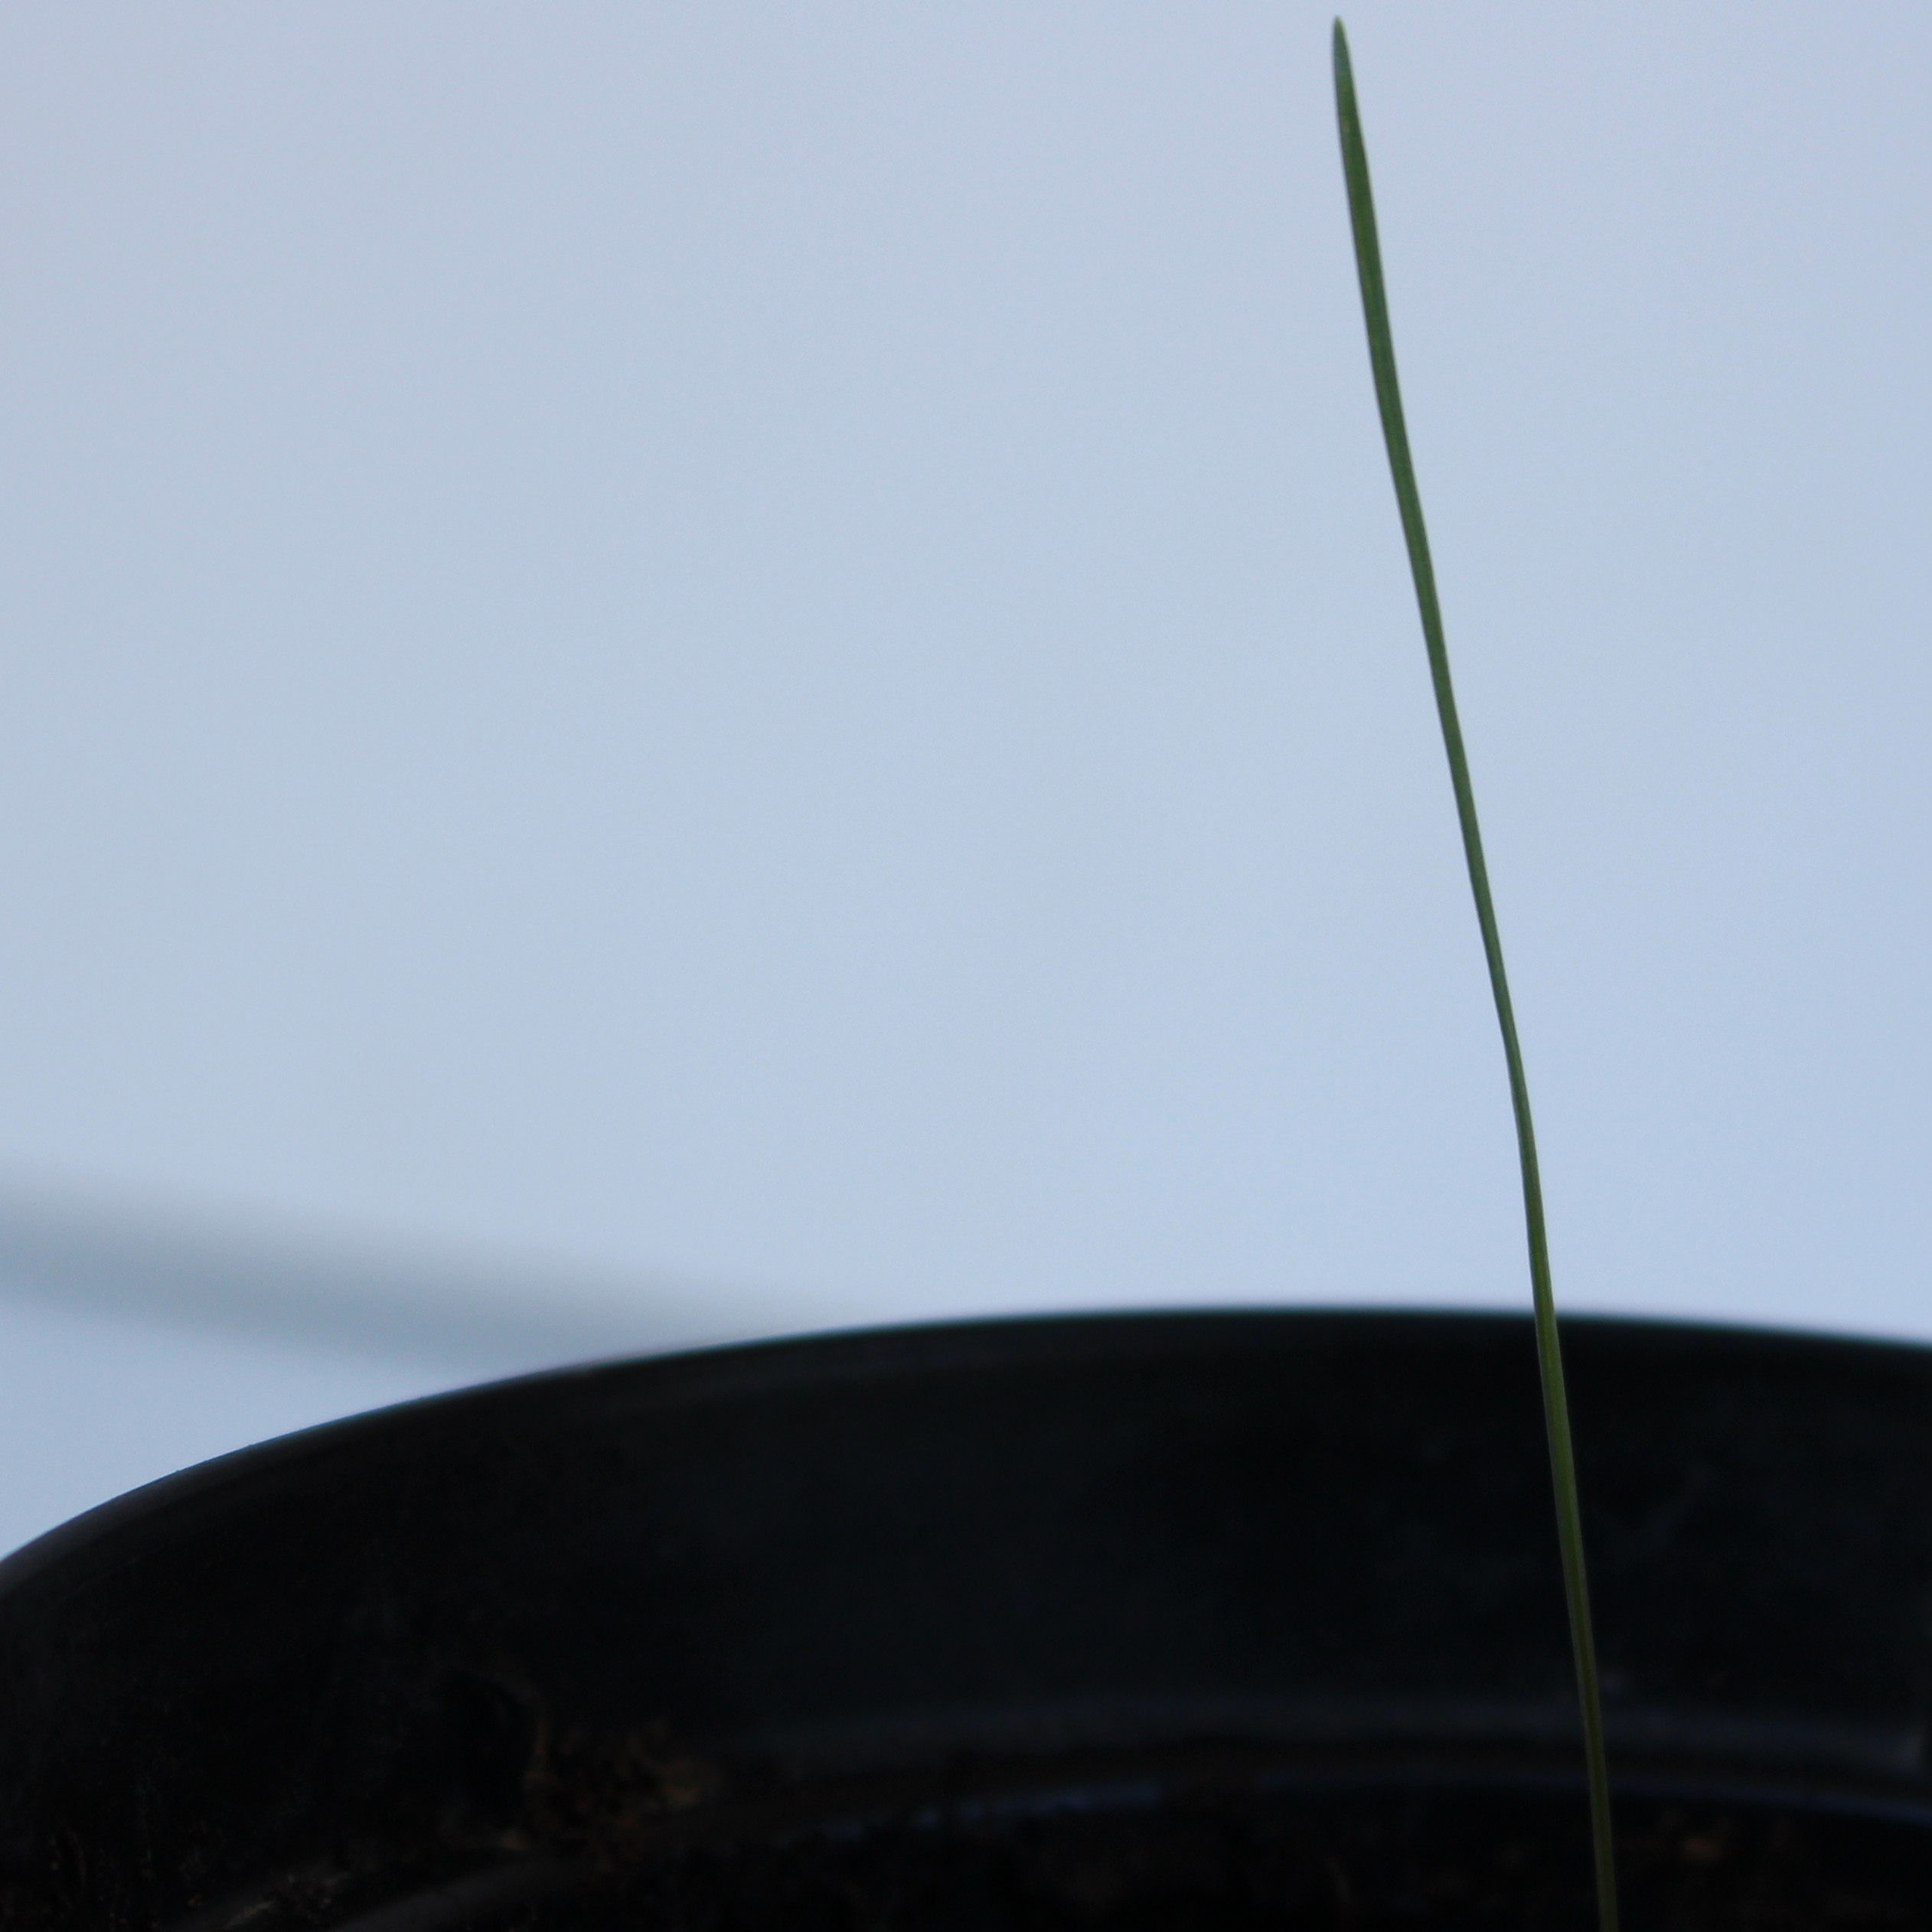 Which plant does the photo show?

Lolium multiflorum
